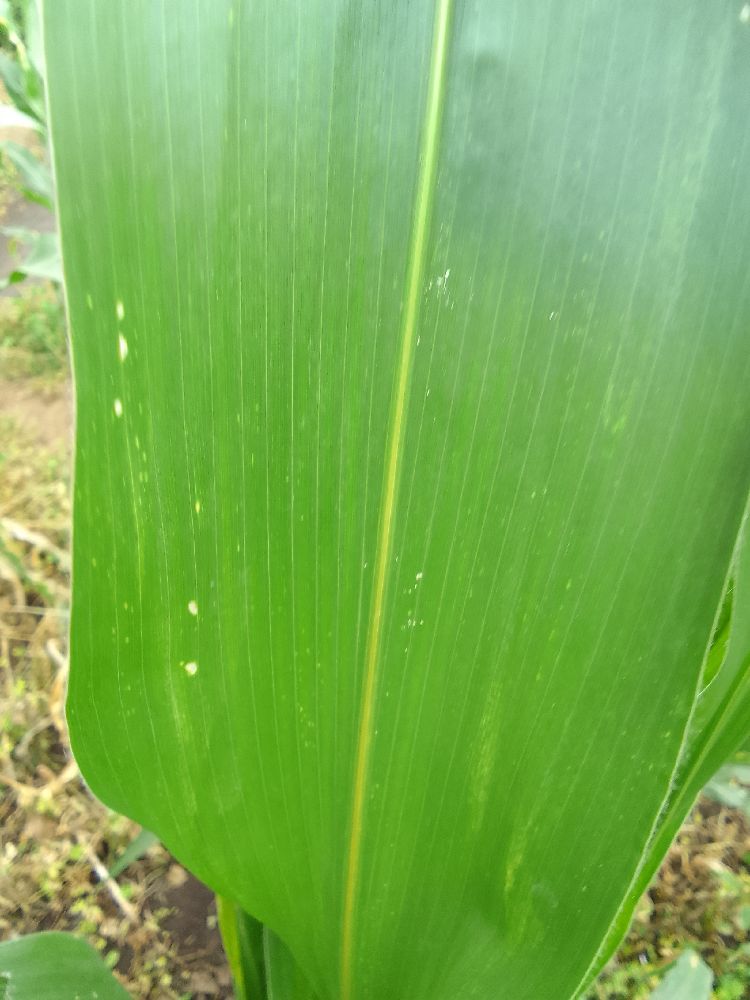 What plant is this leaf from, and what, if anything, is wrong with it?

maize, healthy
